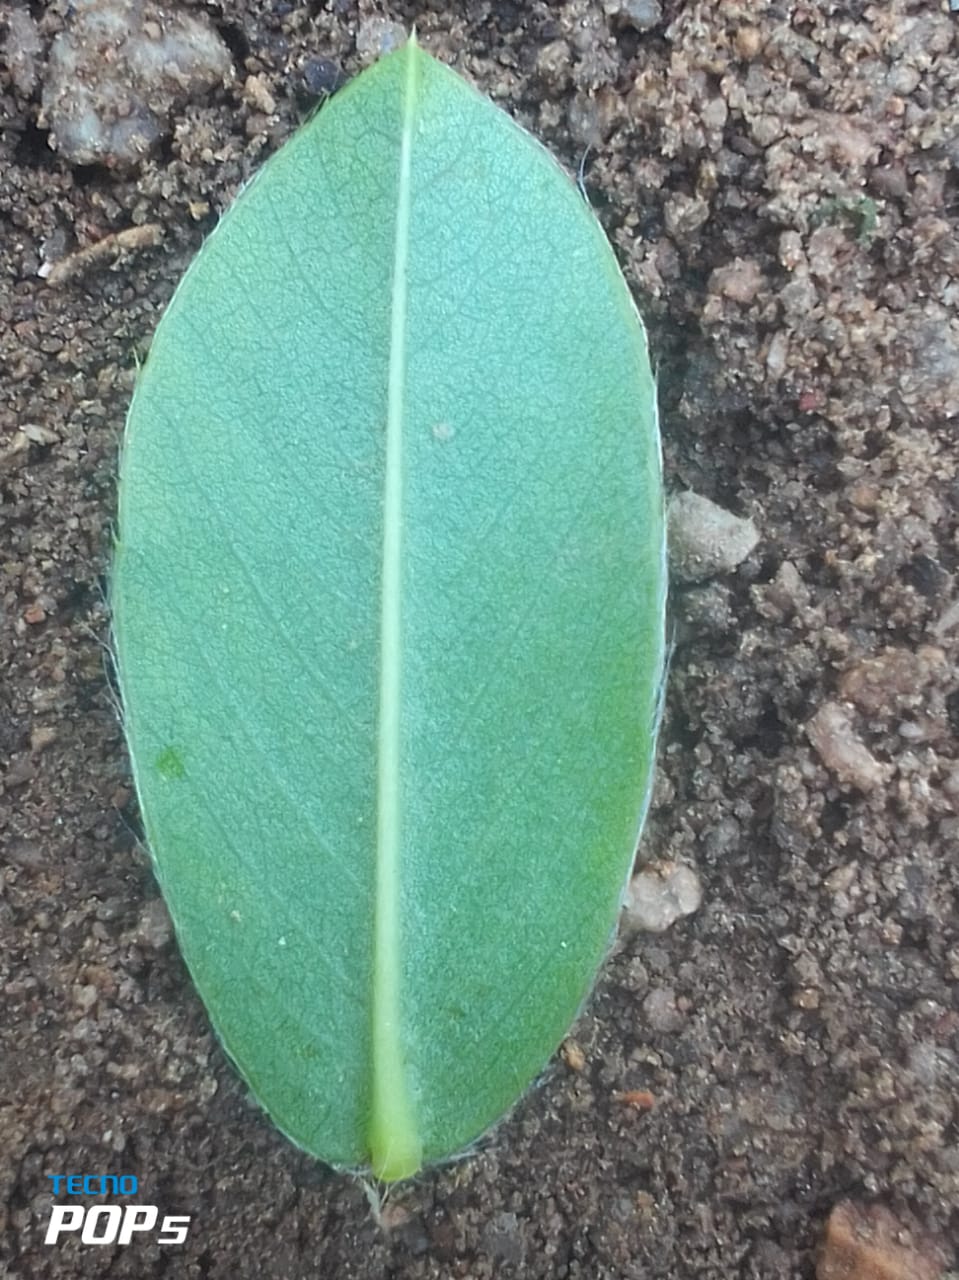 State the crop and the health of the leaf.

peanut, healthy leaves
